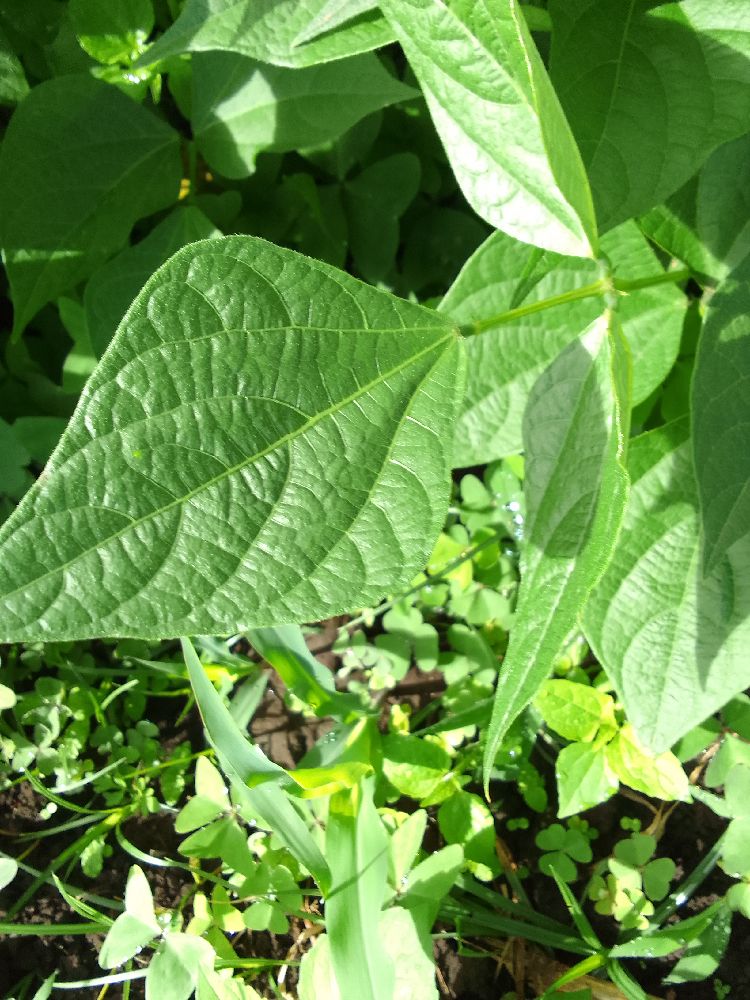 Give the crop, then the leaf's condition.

common bean, healthy
